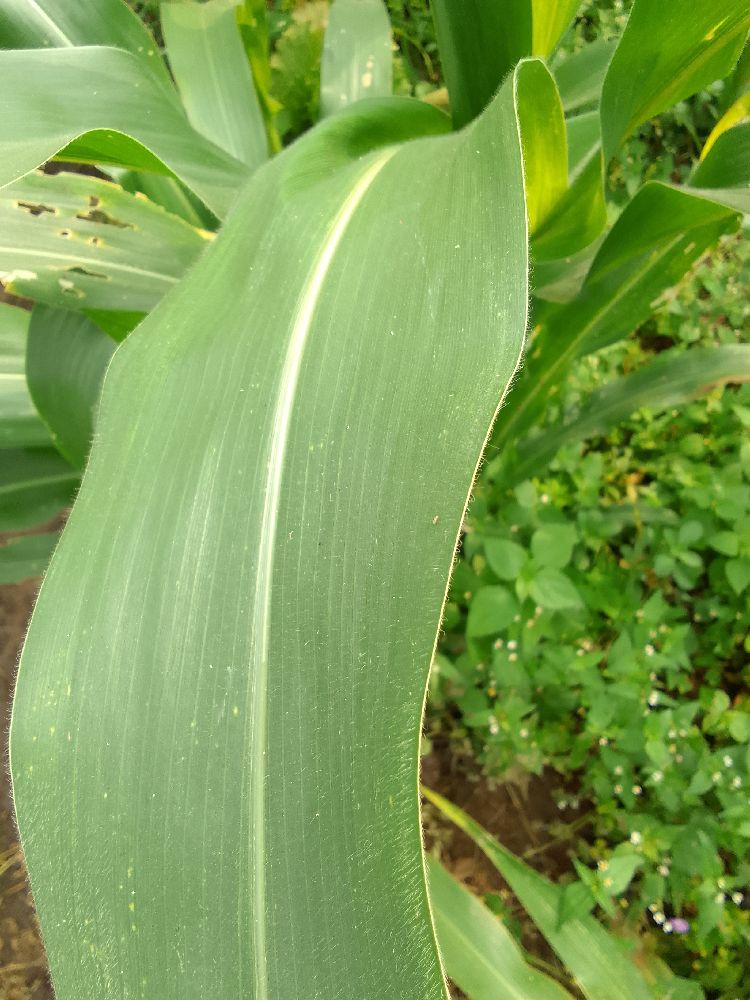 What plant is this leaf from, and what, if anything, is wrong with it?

maize, healthy
